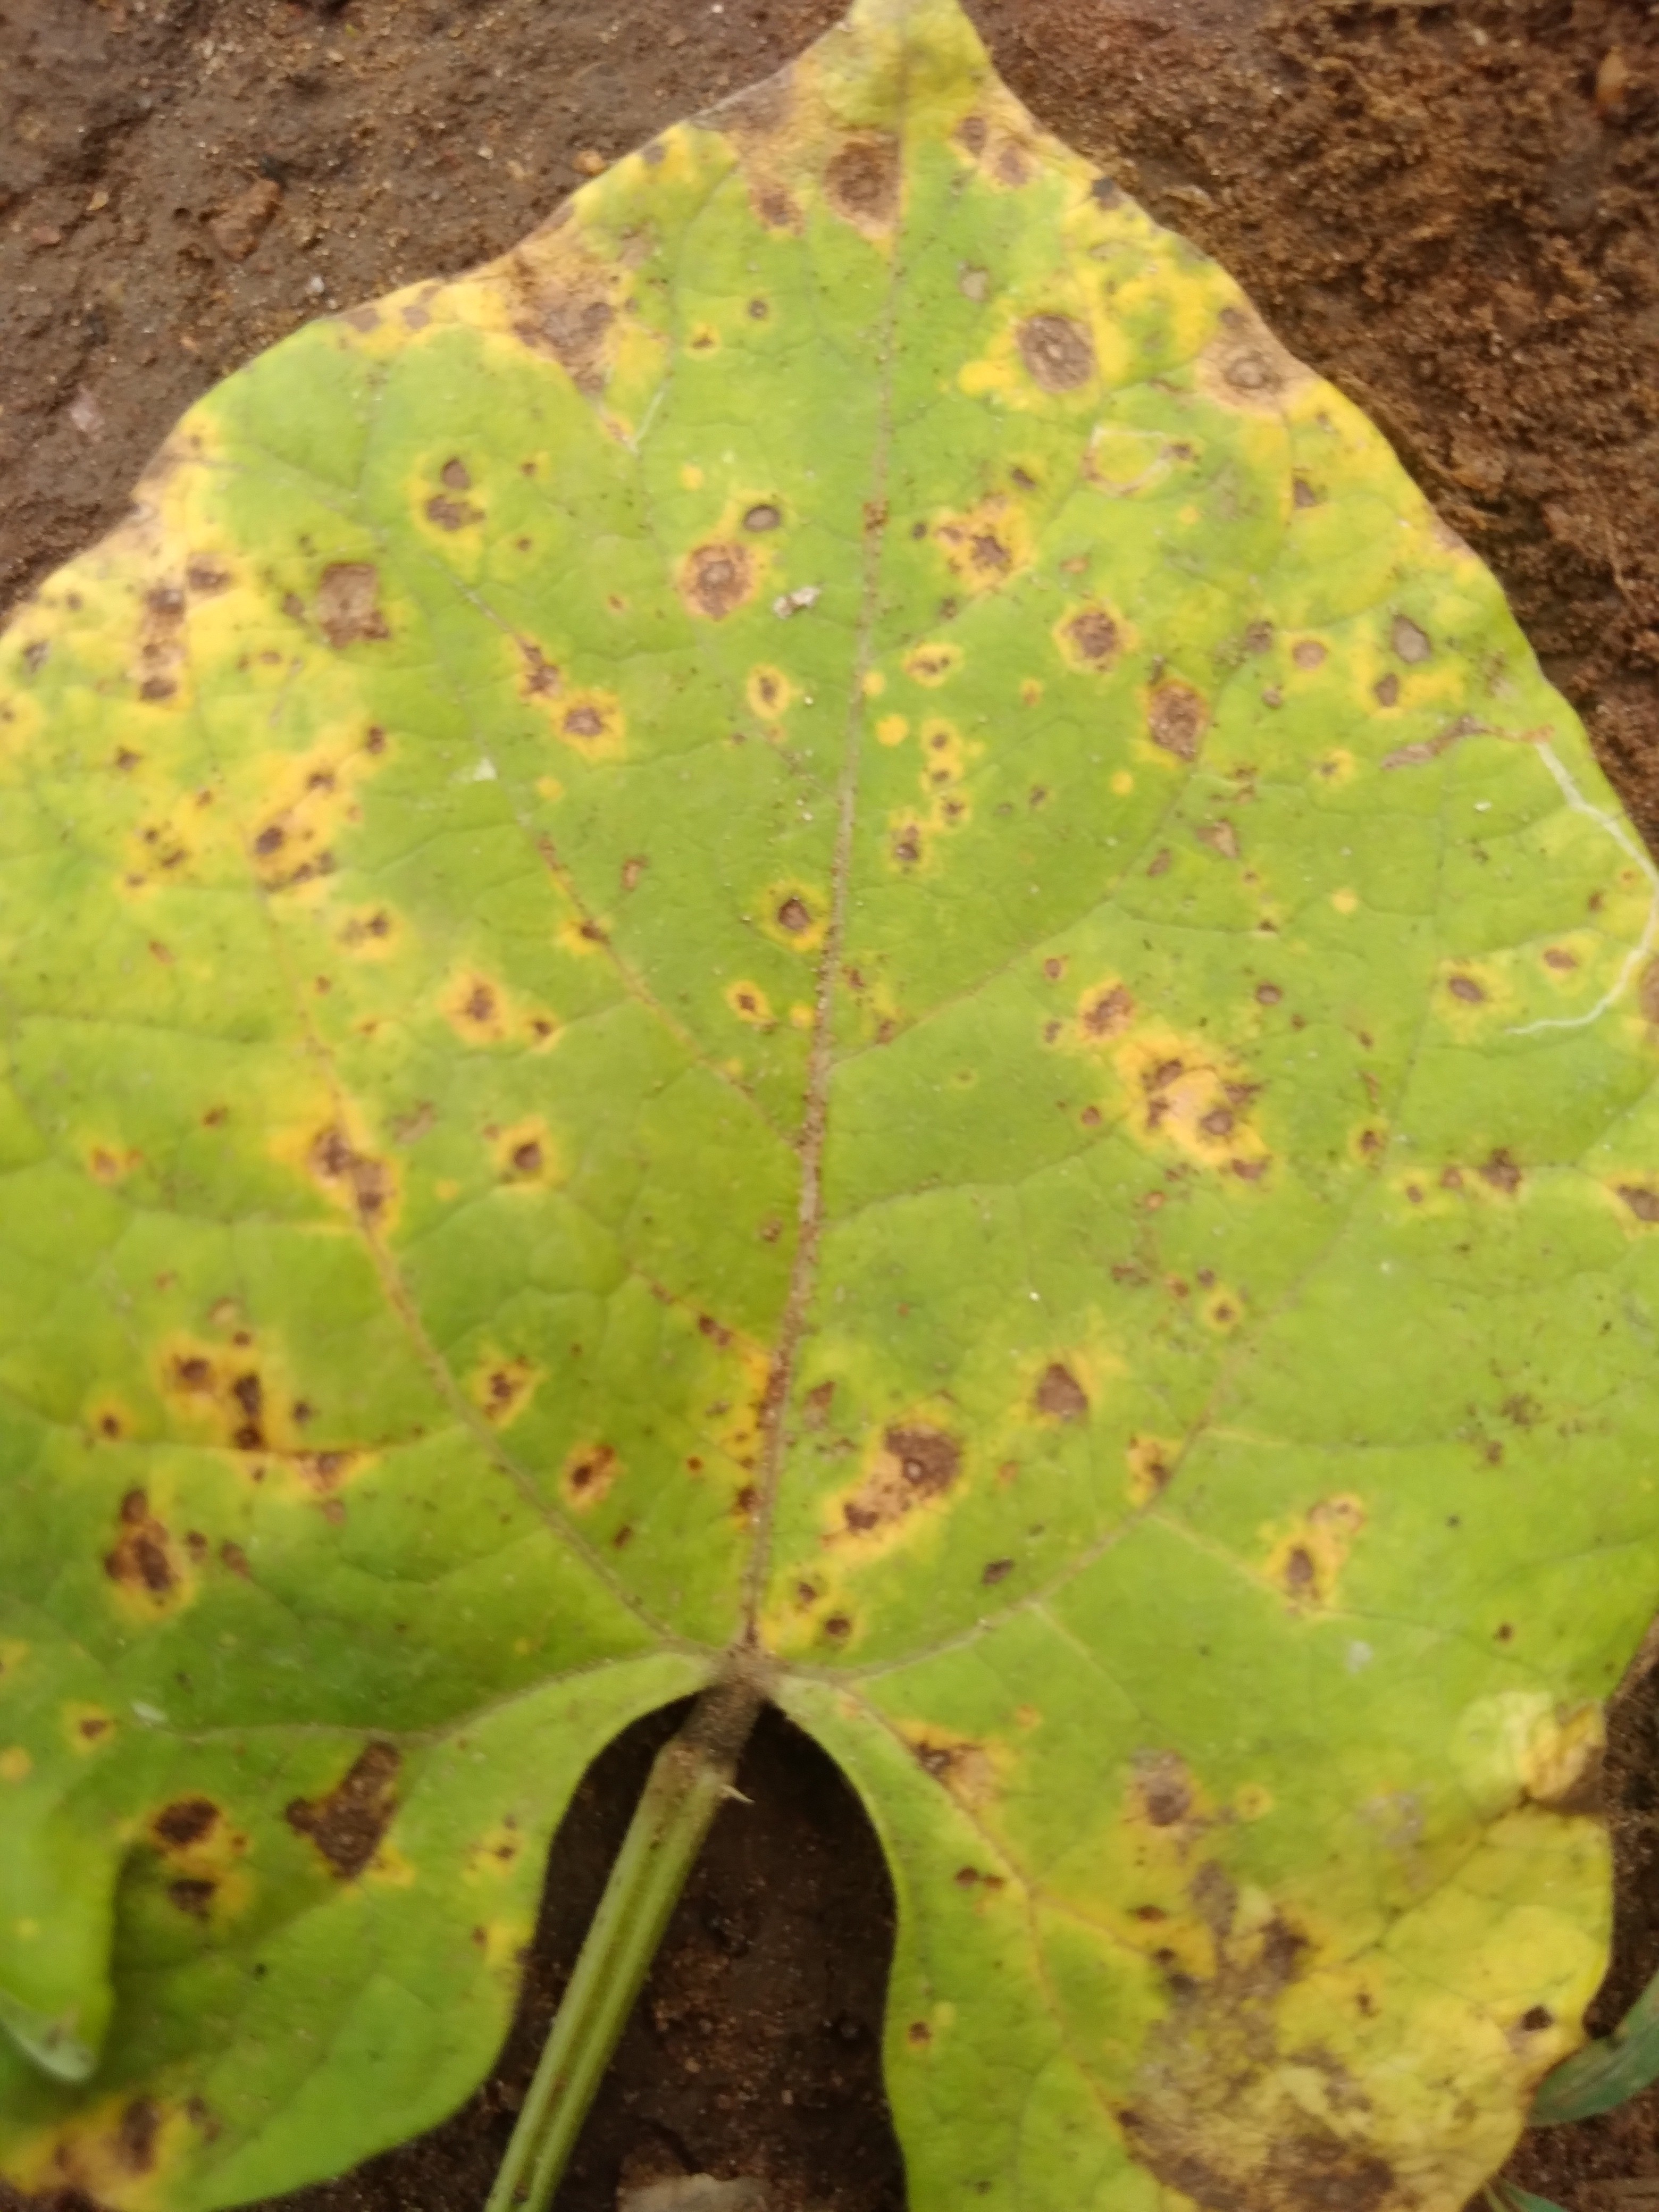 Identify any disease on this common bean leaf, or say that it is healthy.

rust
